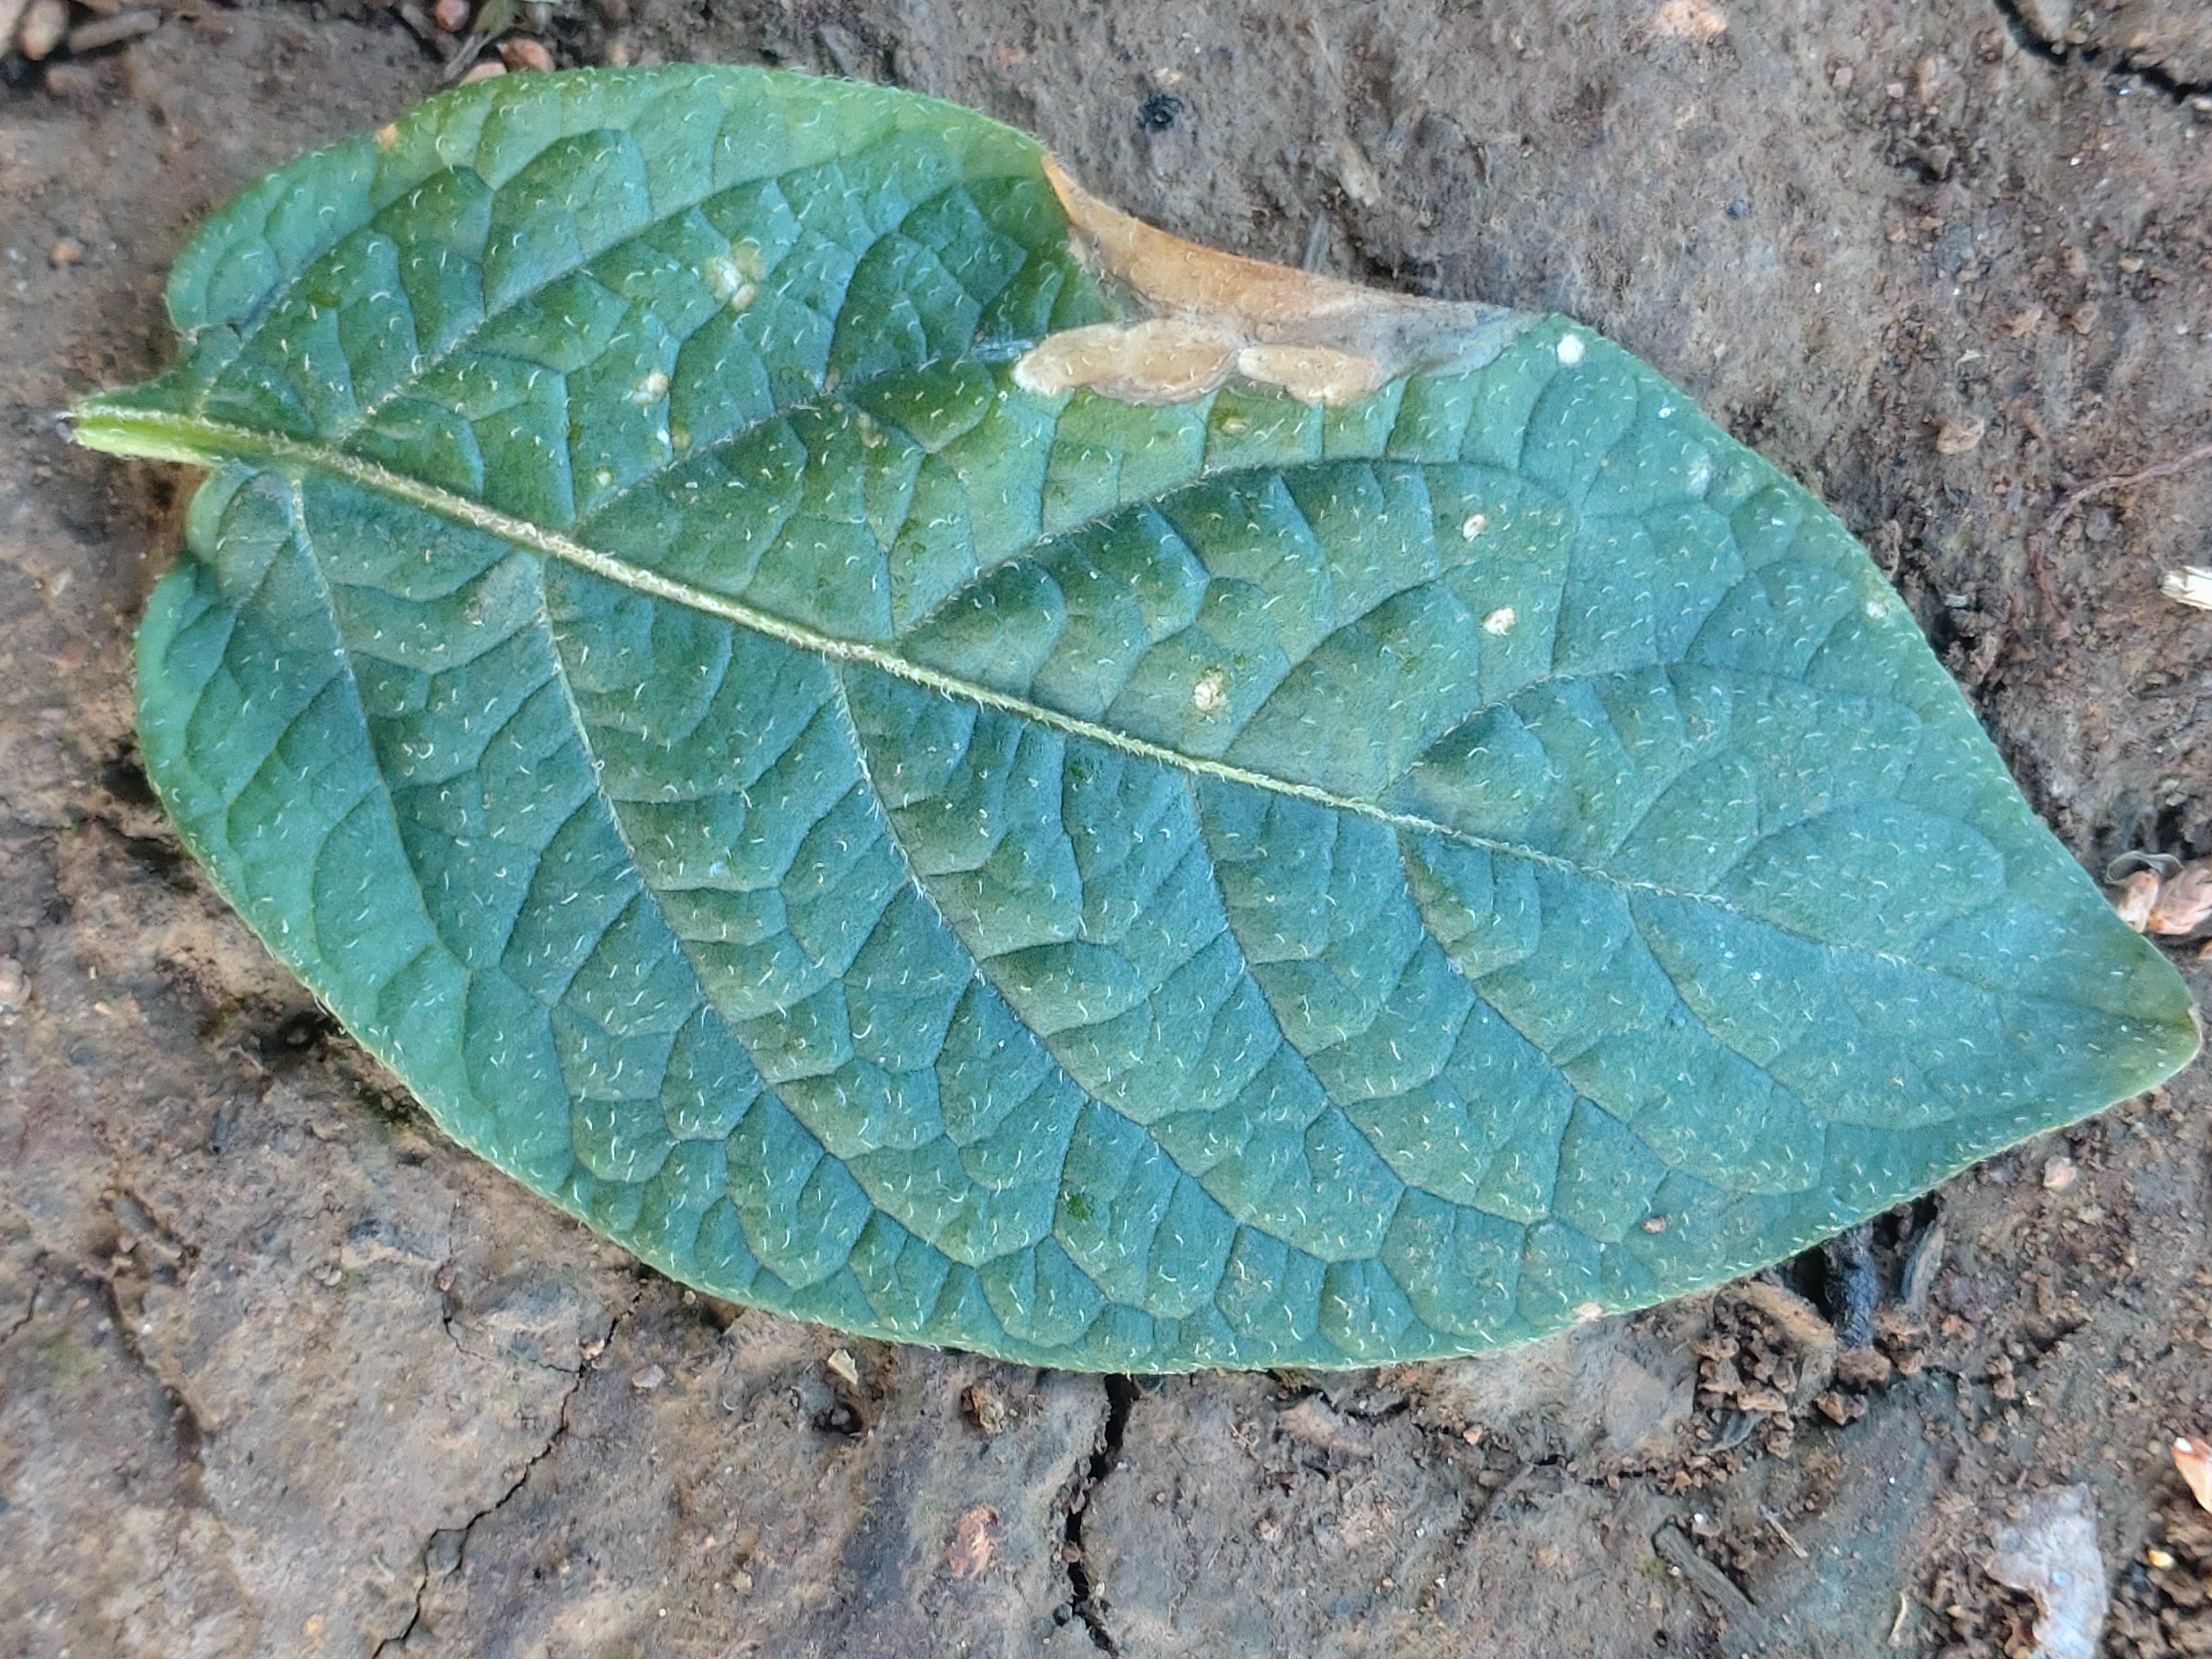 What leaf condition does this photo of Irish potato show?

early blight
